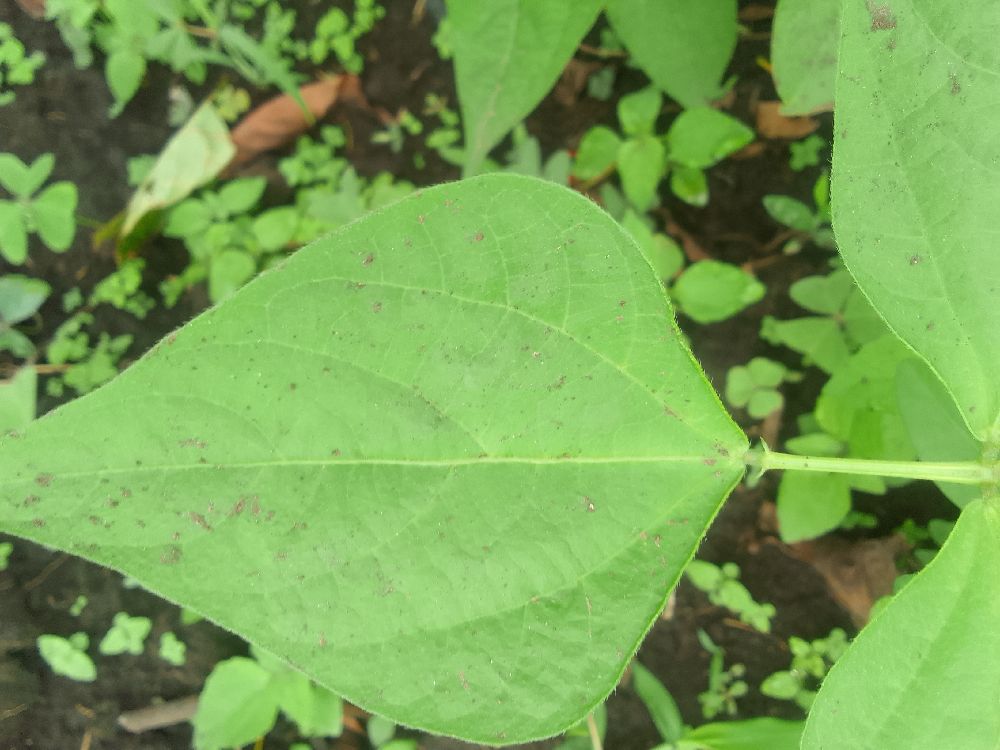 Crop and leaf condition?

common bean, healthy
